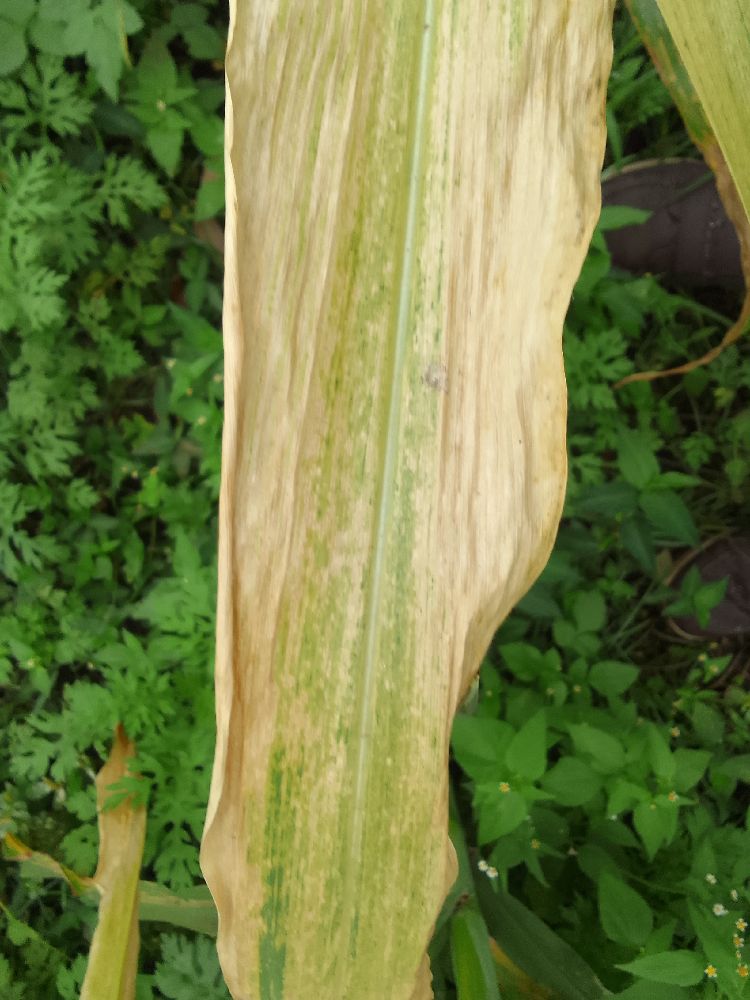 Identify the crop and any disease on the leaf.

maize, maize lethal necrosis
